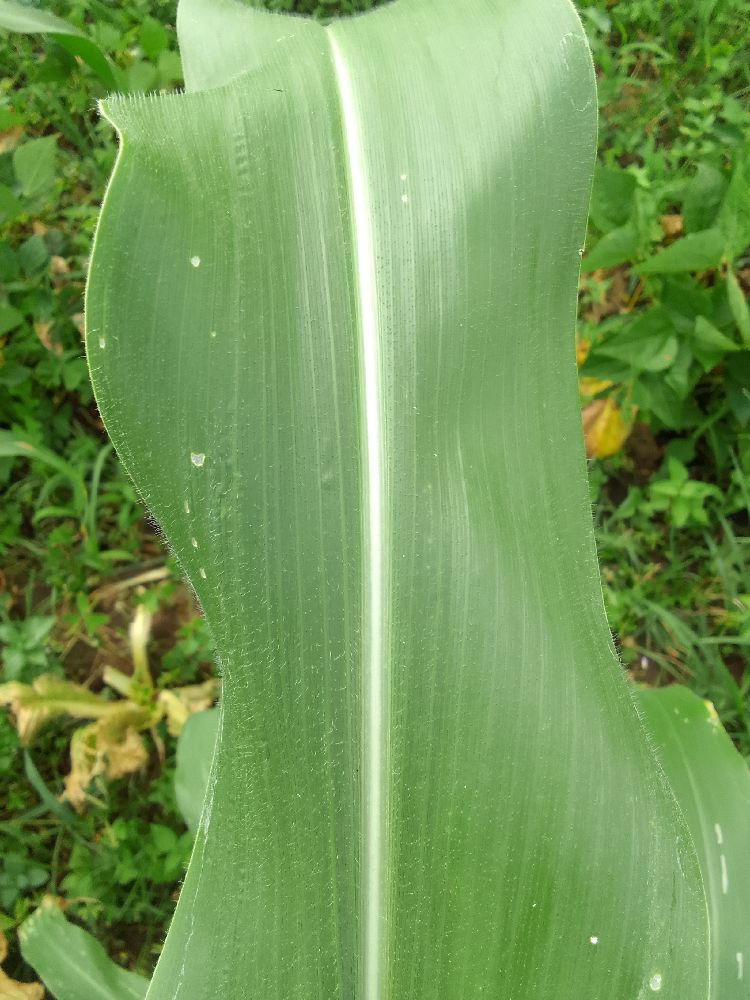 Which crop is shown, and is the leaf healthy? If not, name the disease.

maize, healthy
